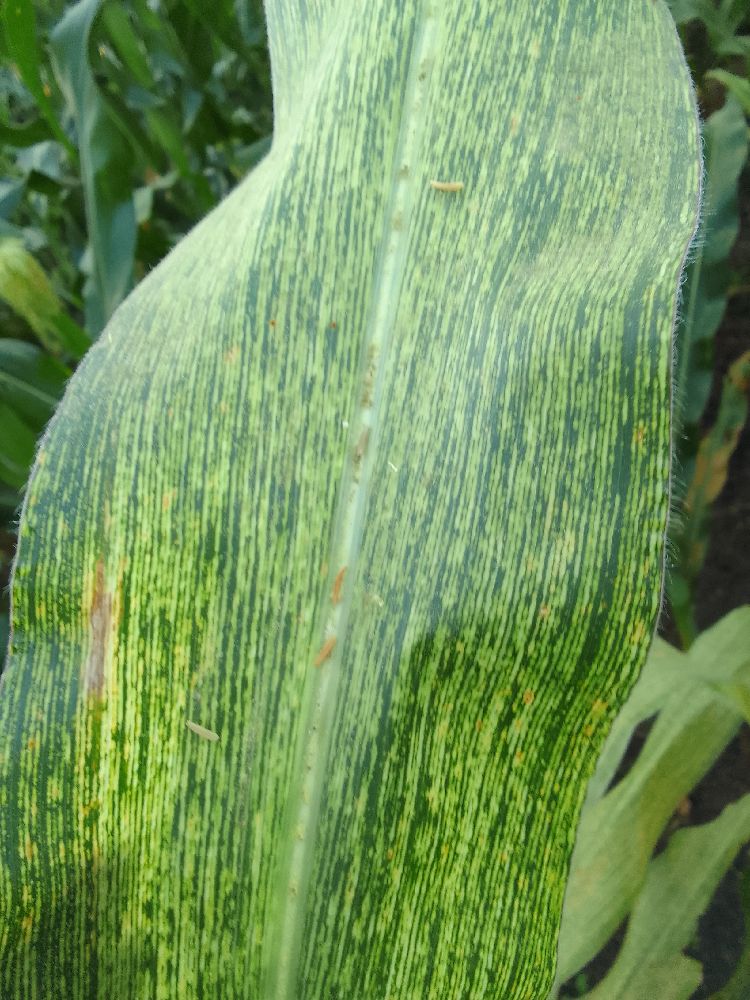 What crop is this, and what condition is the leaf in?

maize, maize streak virus
